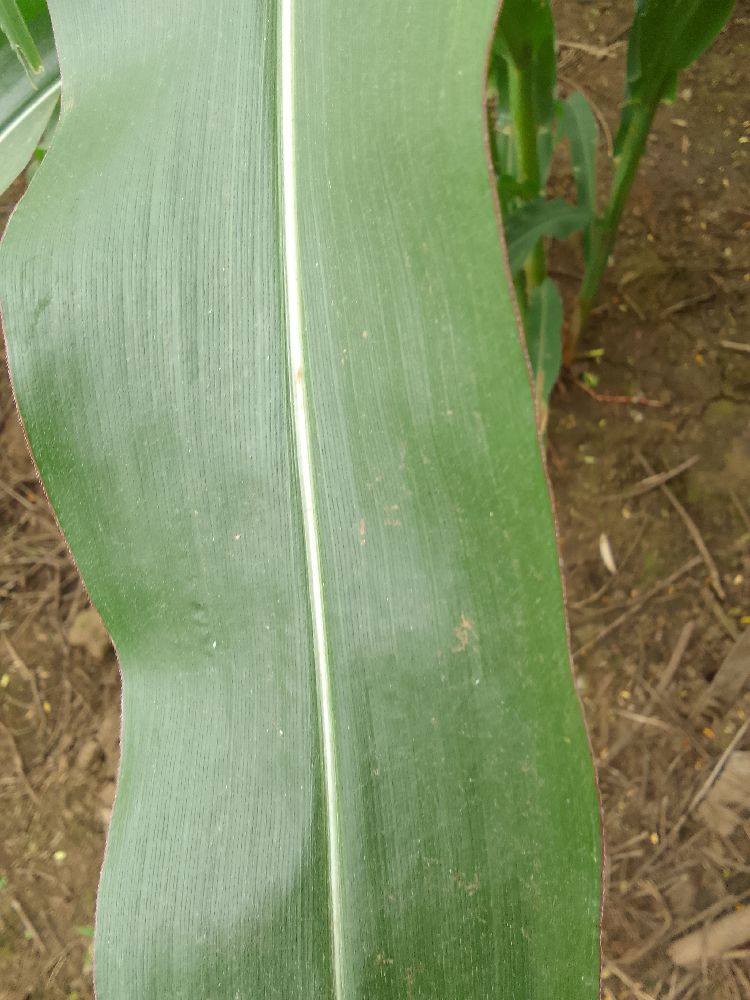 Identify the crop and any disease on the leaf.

maize, healthy
